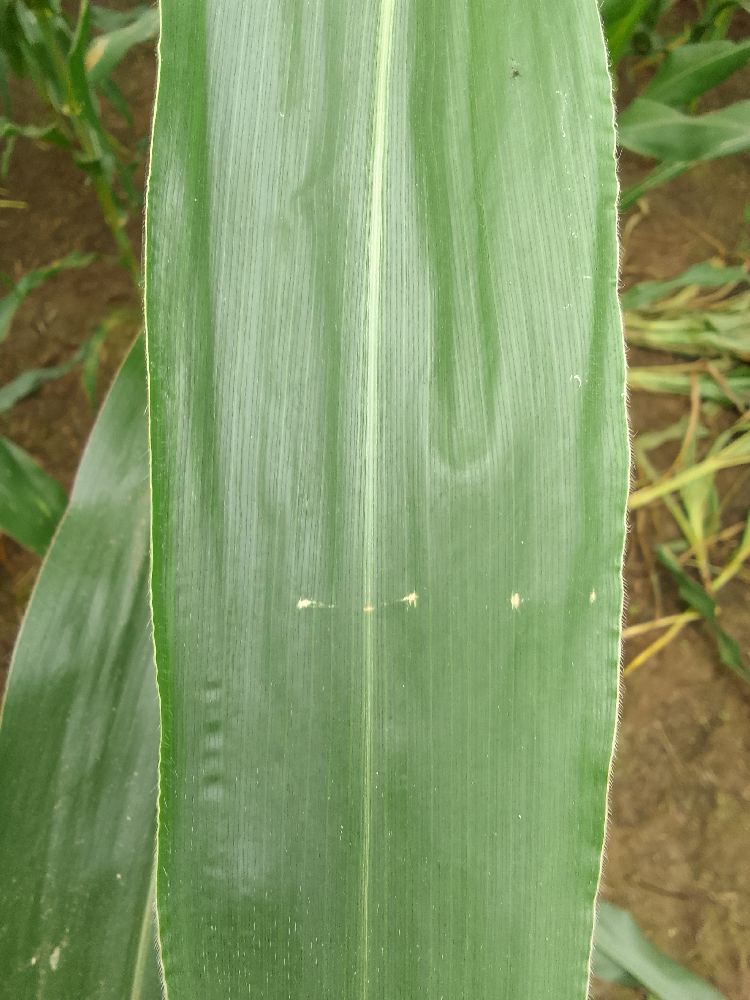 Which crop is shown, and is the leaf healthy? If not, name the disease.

maize, healthy
